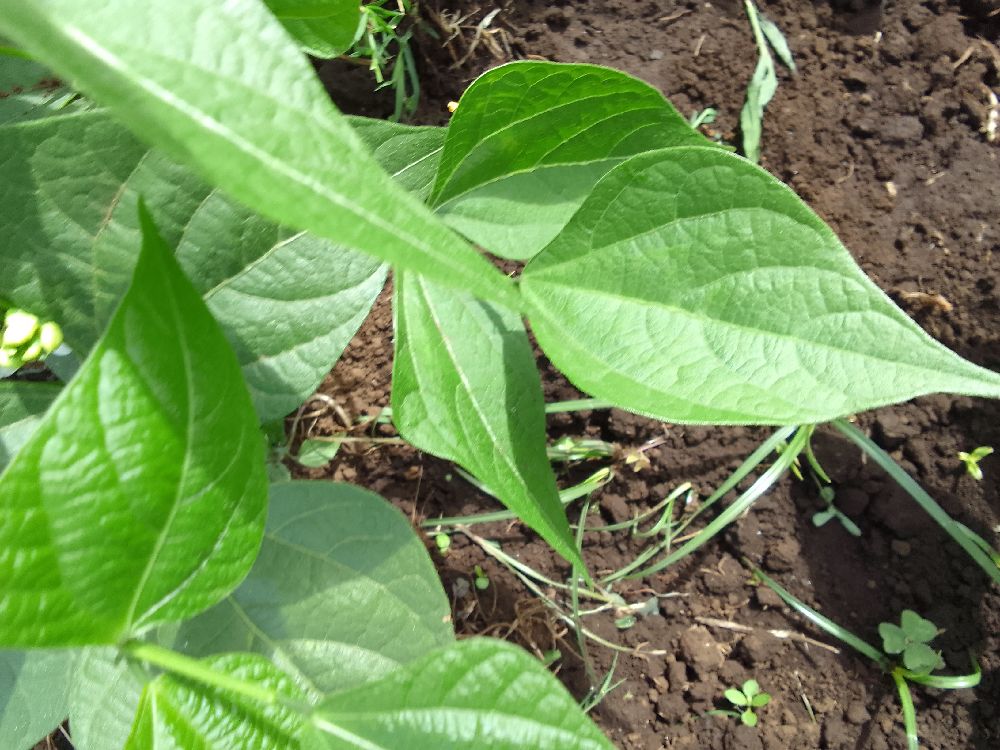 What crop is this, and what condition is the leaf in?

common bean, healthy
